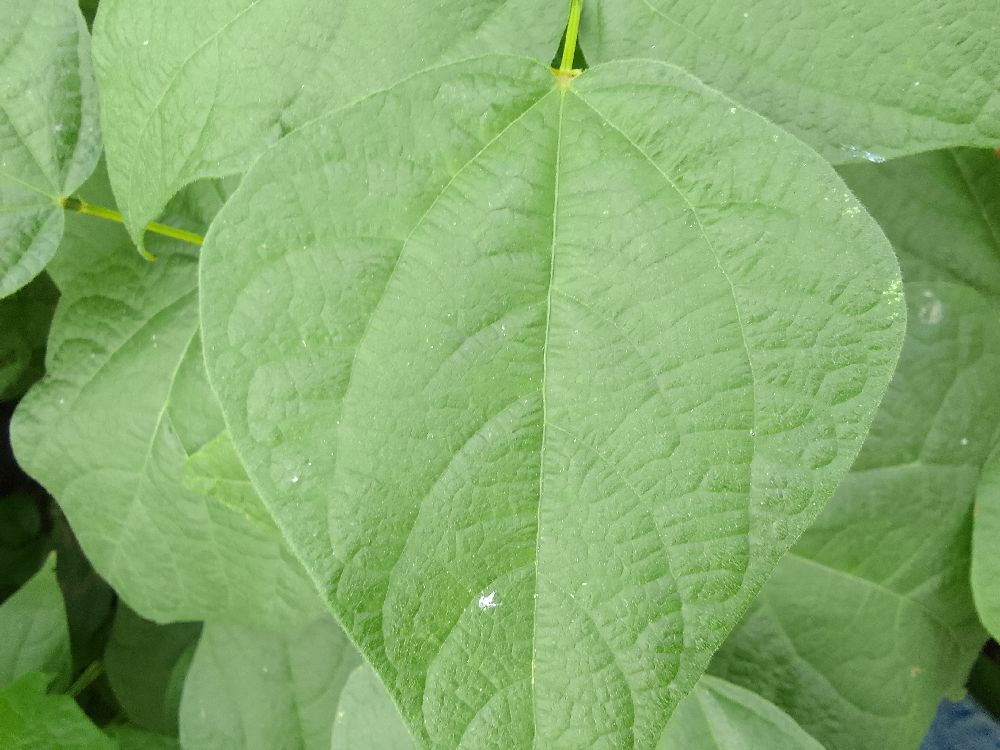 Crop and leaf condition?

common bean, healthy
